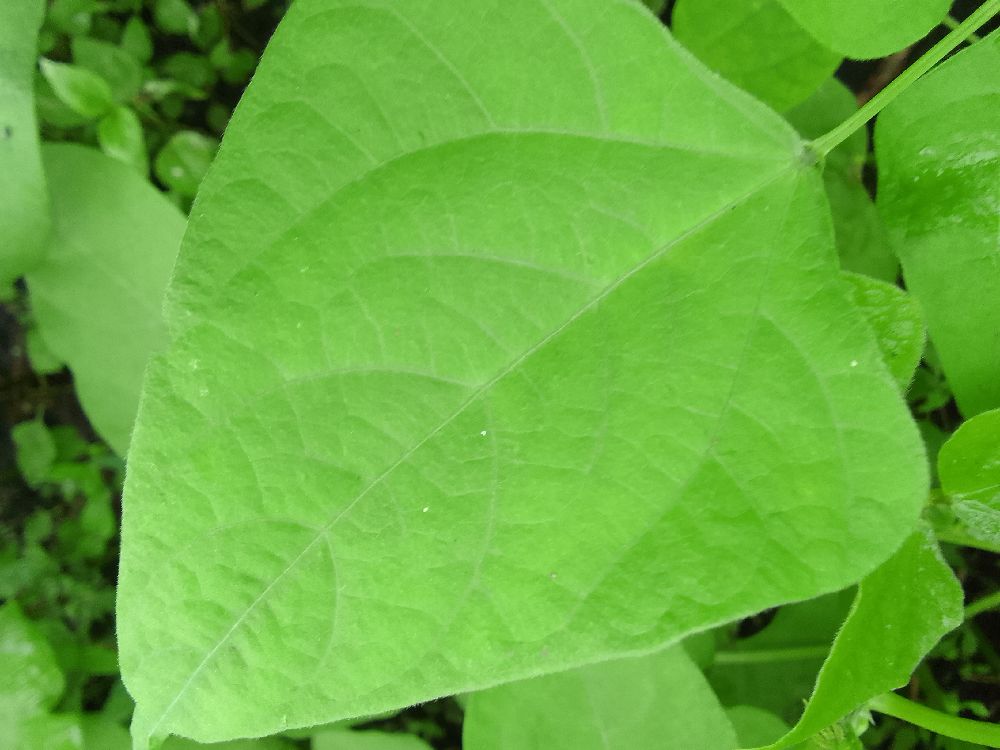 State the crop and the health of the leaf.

common bean, healthy
